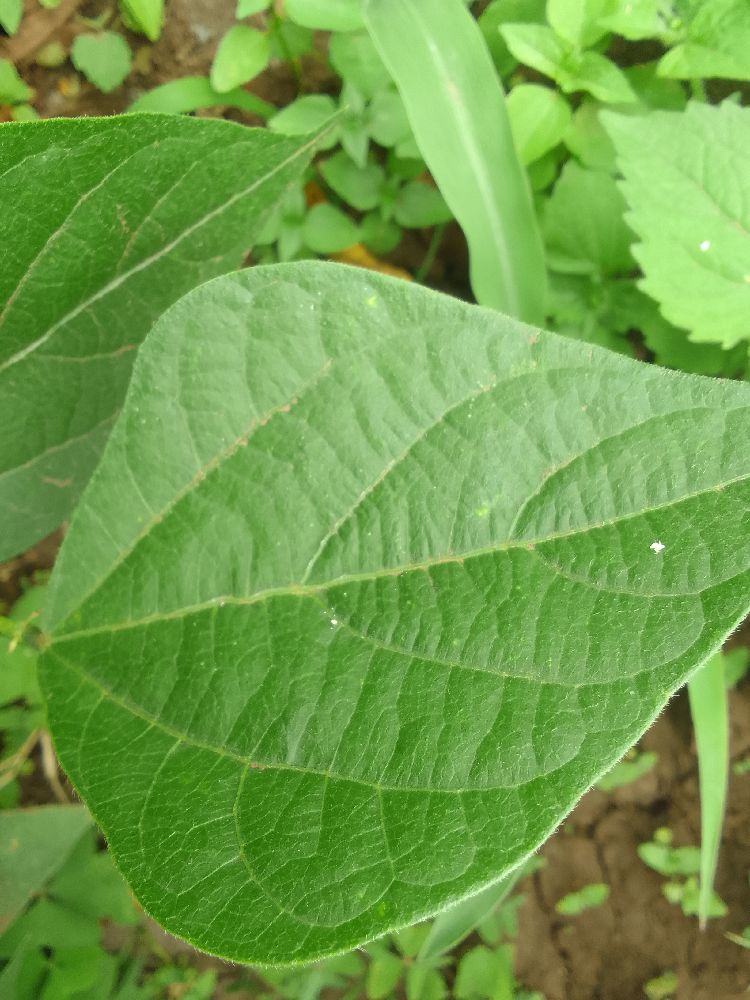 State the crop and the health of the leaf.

common bean, healthy
